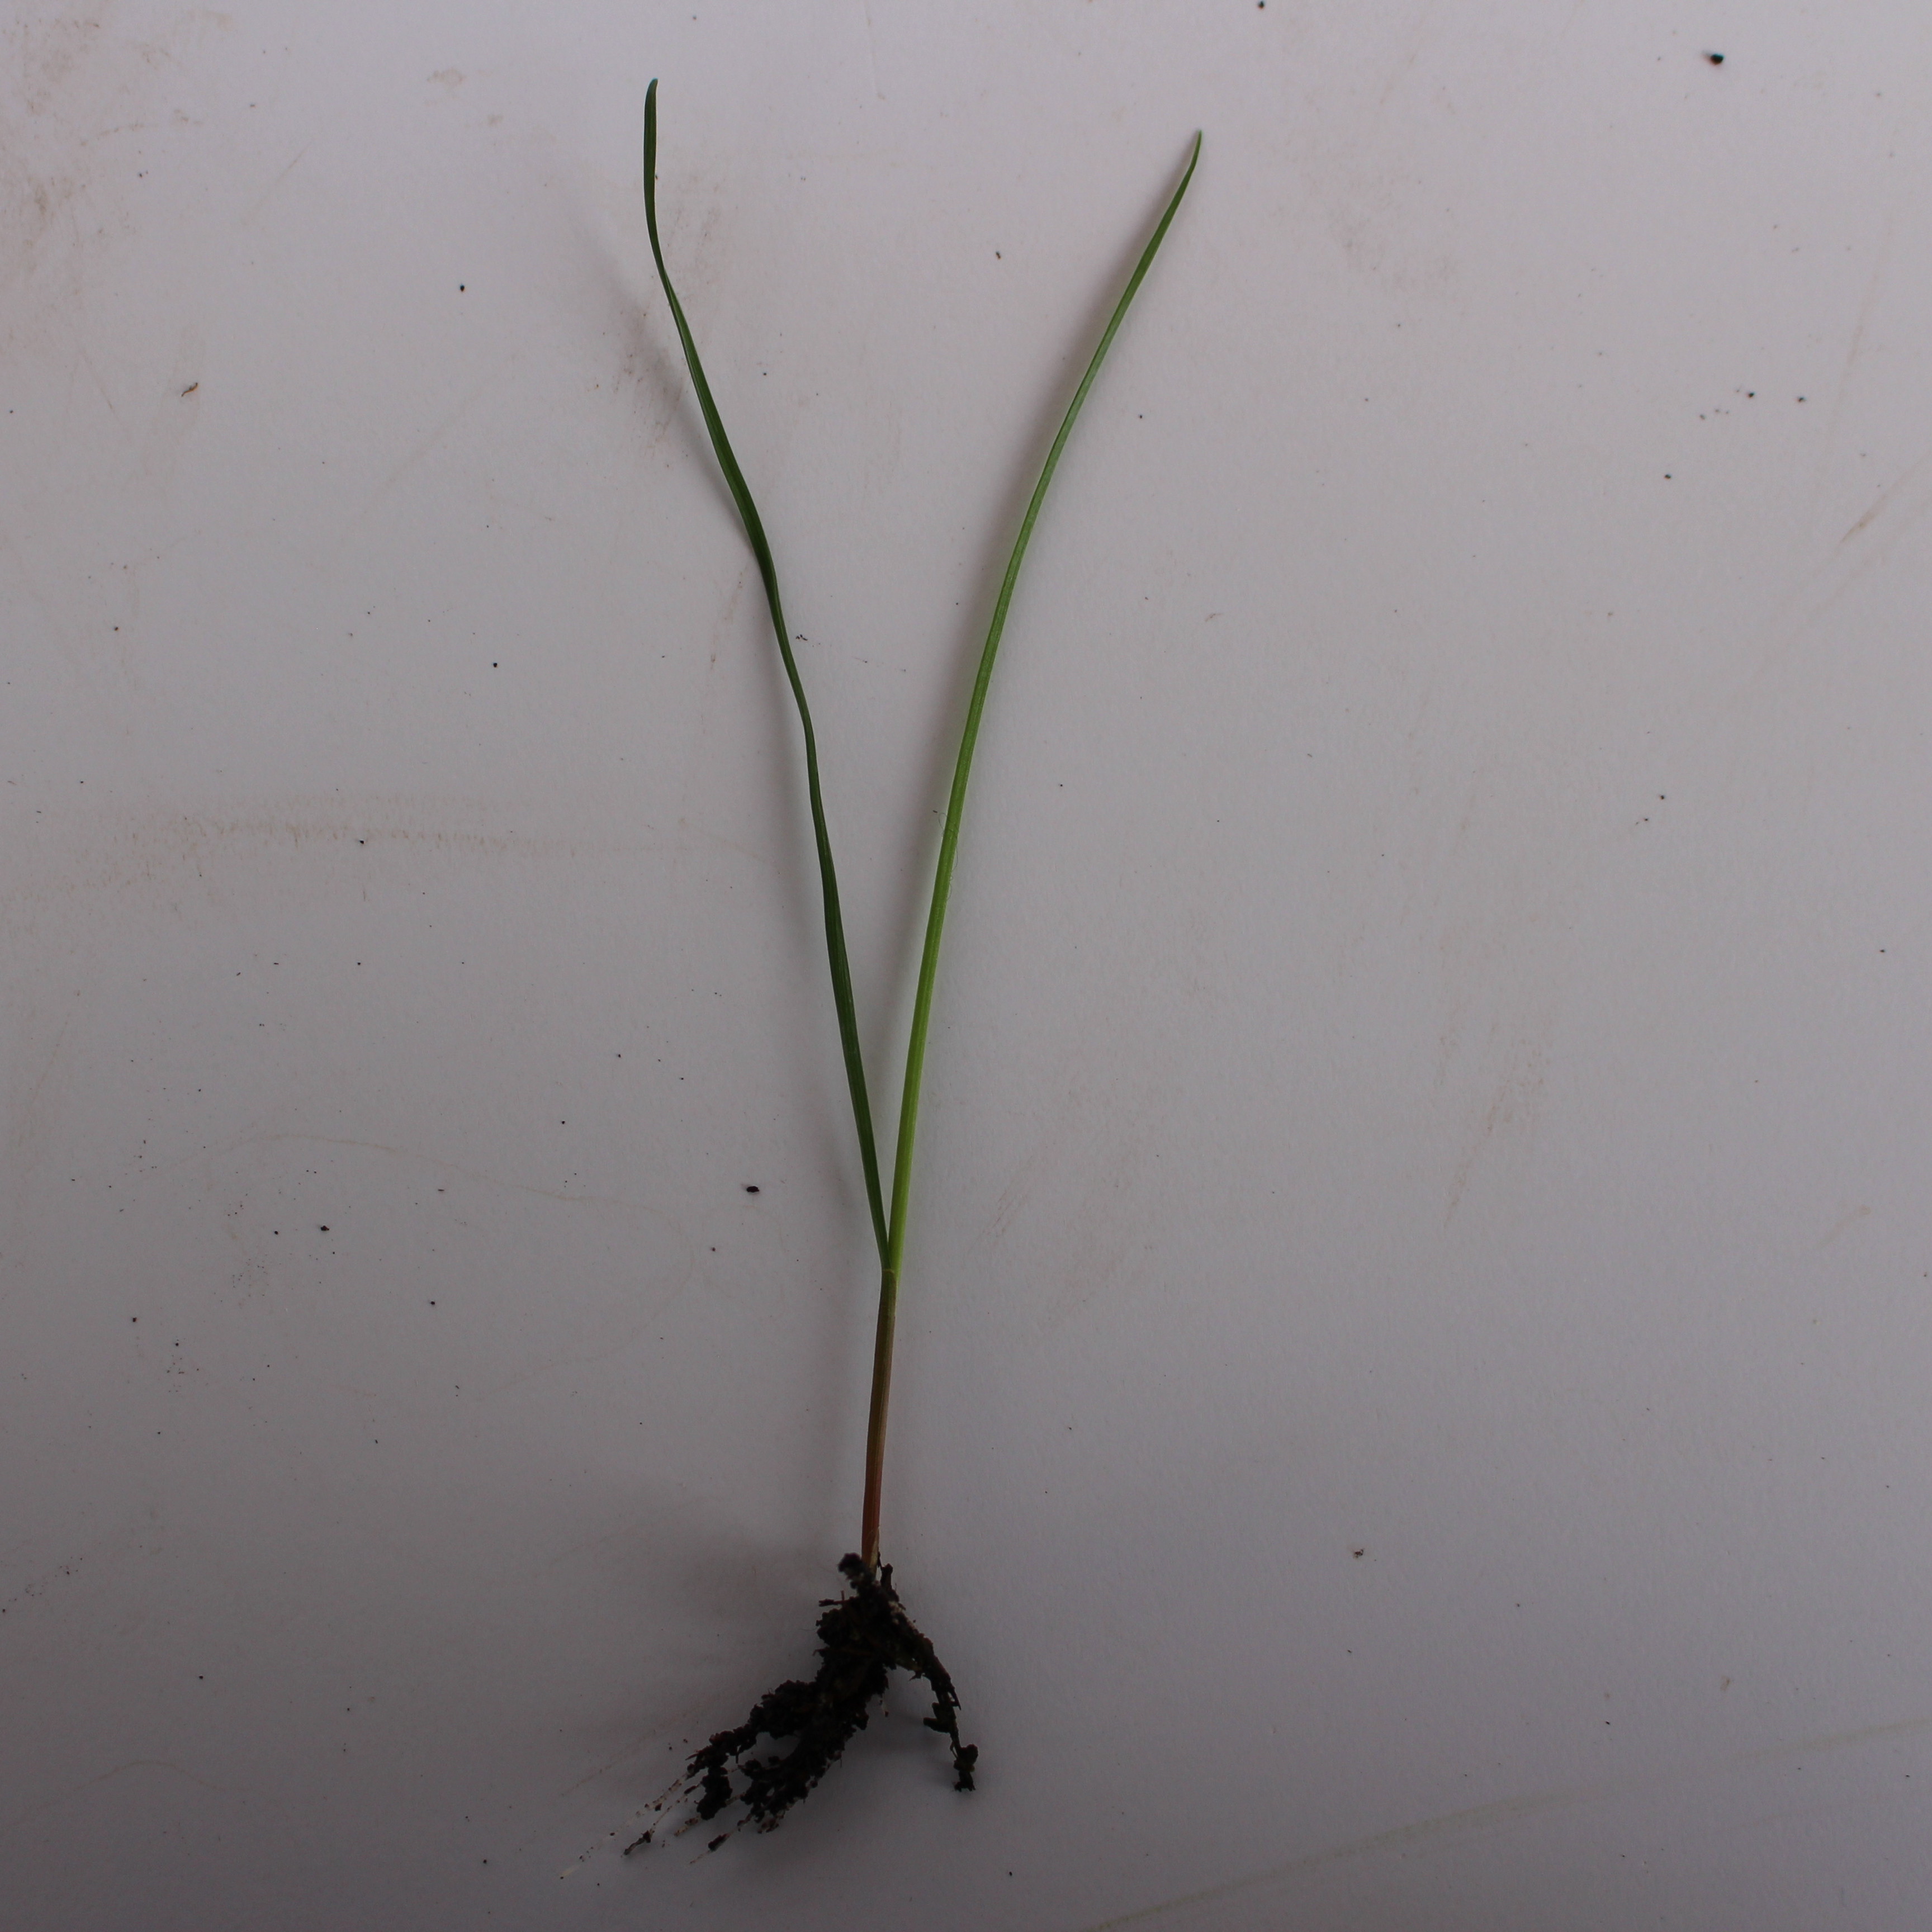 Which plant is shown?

Lolium multiflorum
